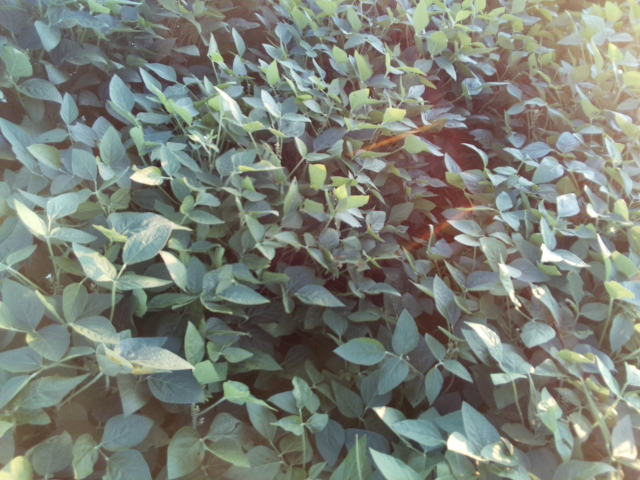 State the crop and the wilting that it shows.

soybean, leaves with no wilting
